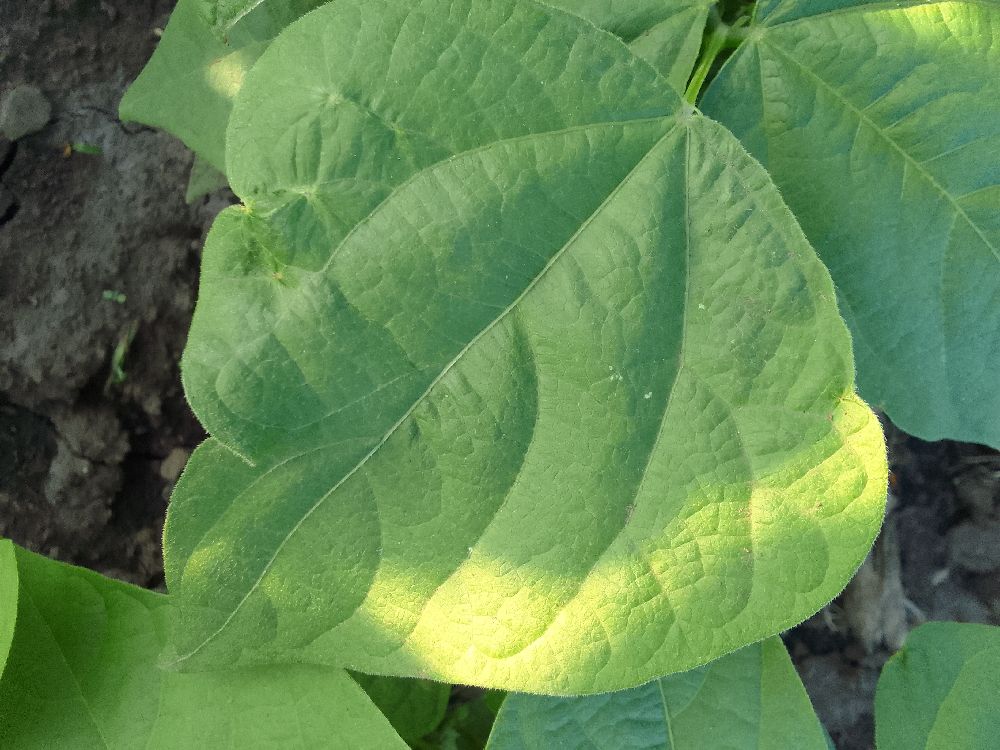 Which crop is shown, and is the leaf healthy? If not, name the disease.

common bean, healthy
